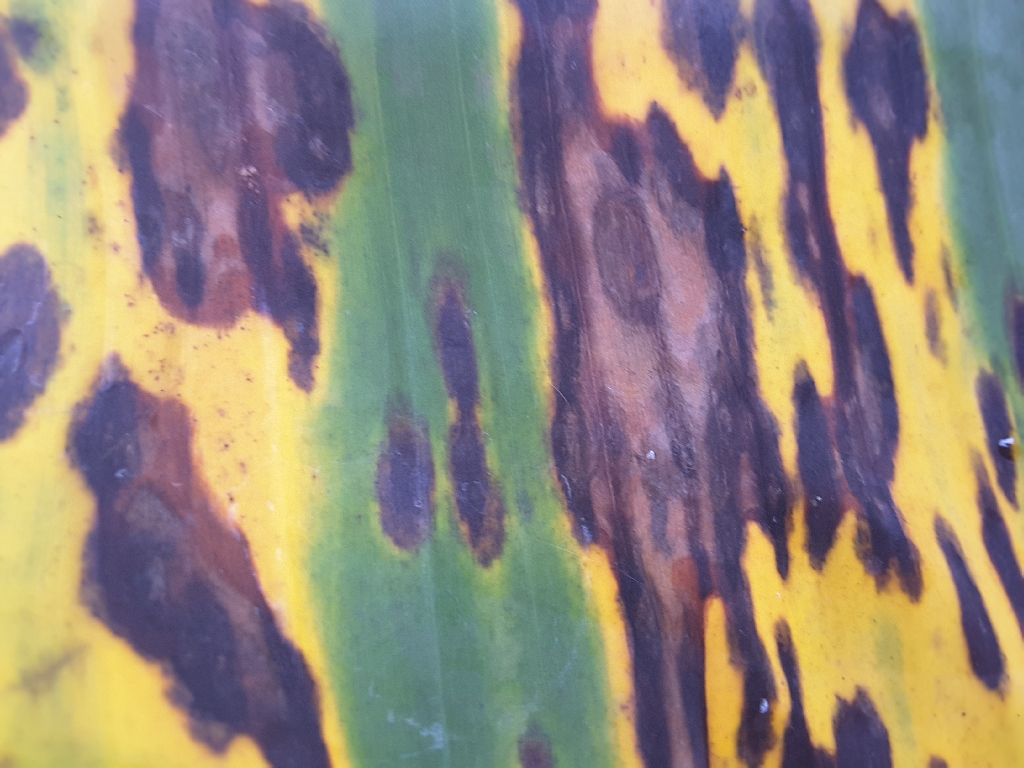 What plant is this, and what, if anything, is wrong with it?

banana, black sigatoka
